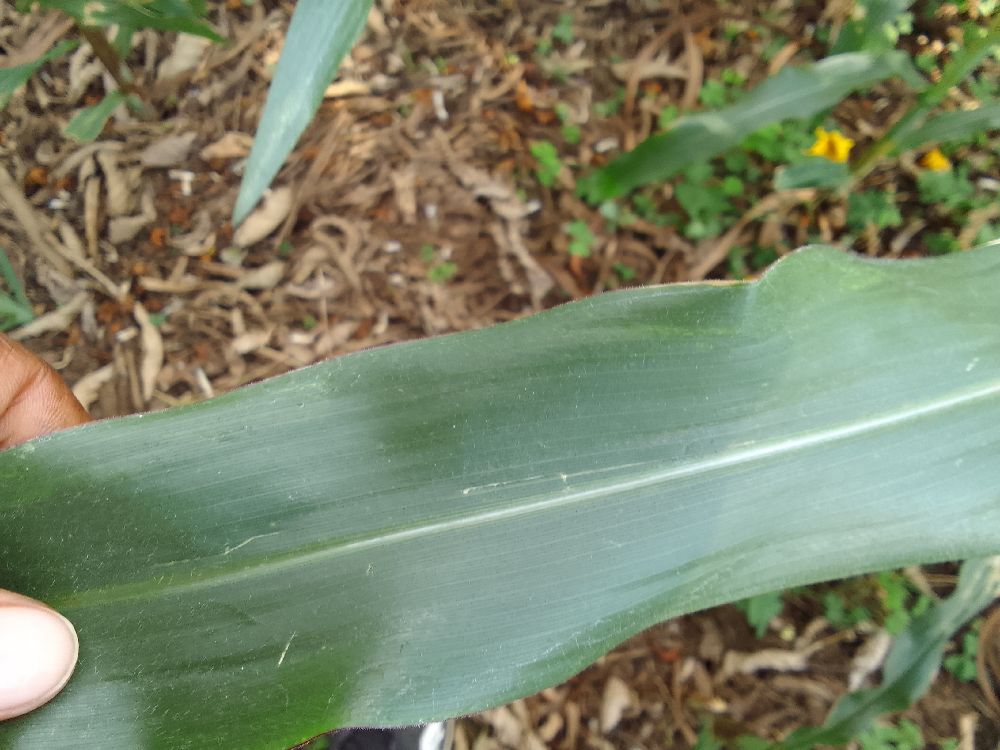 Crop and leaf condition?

maize, healthy
